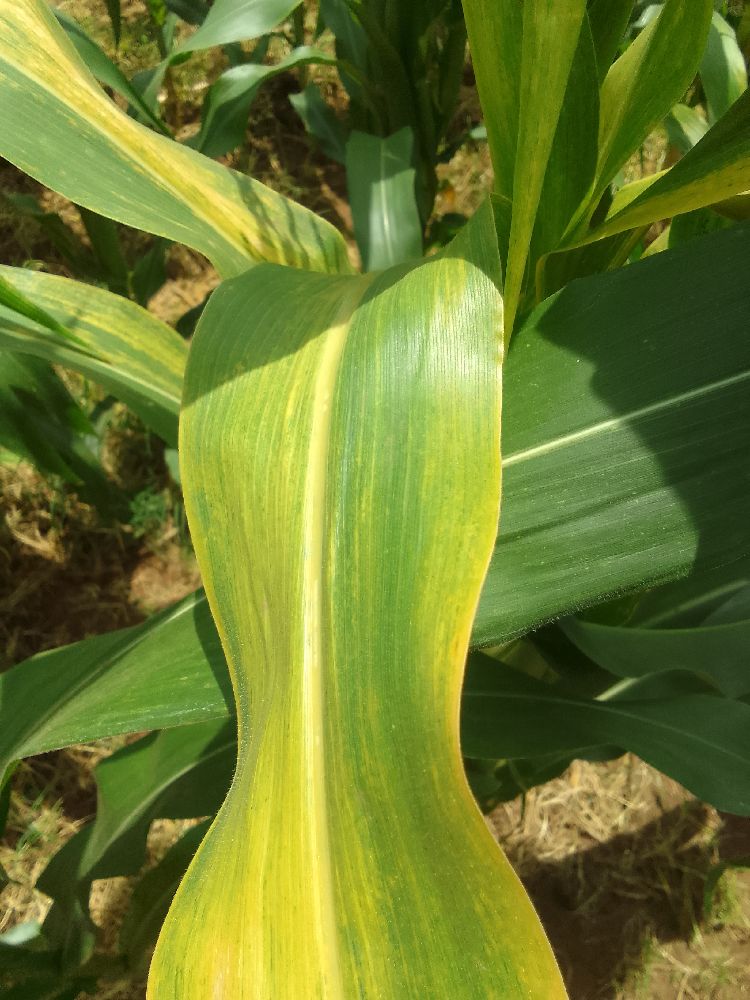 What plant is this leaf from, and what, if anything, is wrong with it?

maize, maize lethal necrosis
